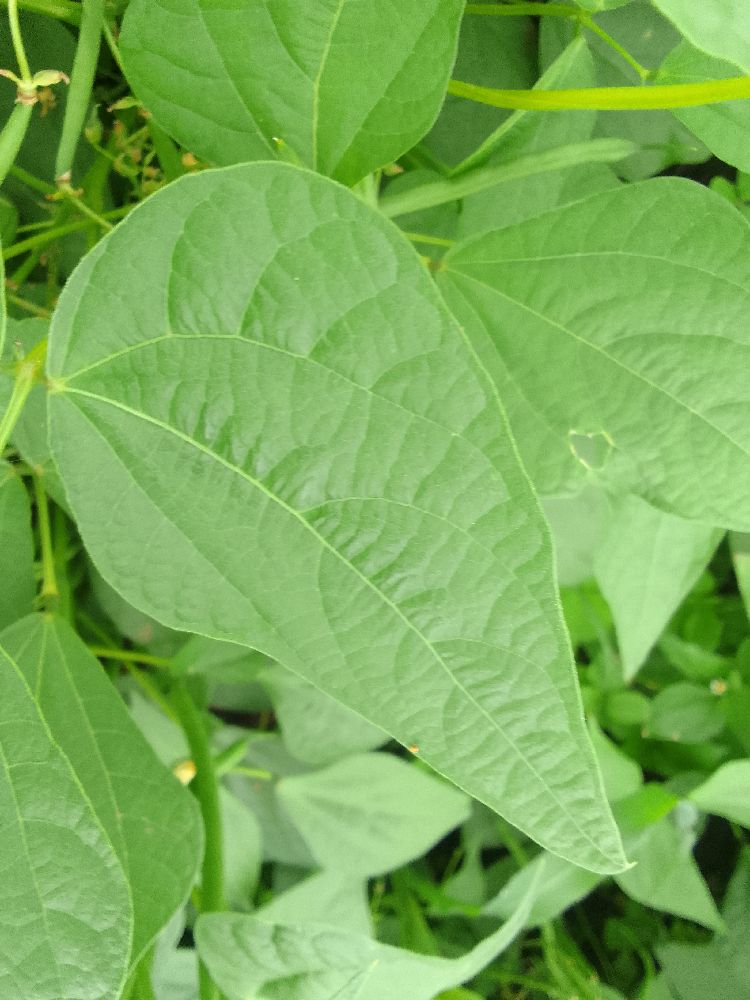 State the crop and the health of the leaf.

common bean, healthy
